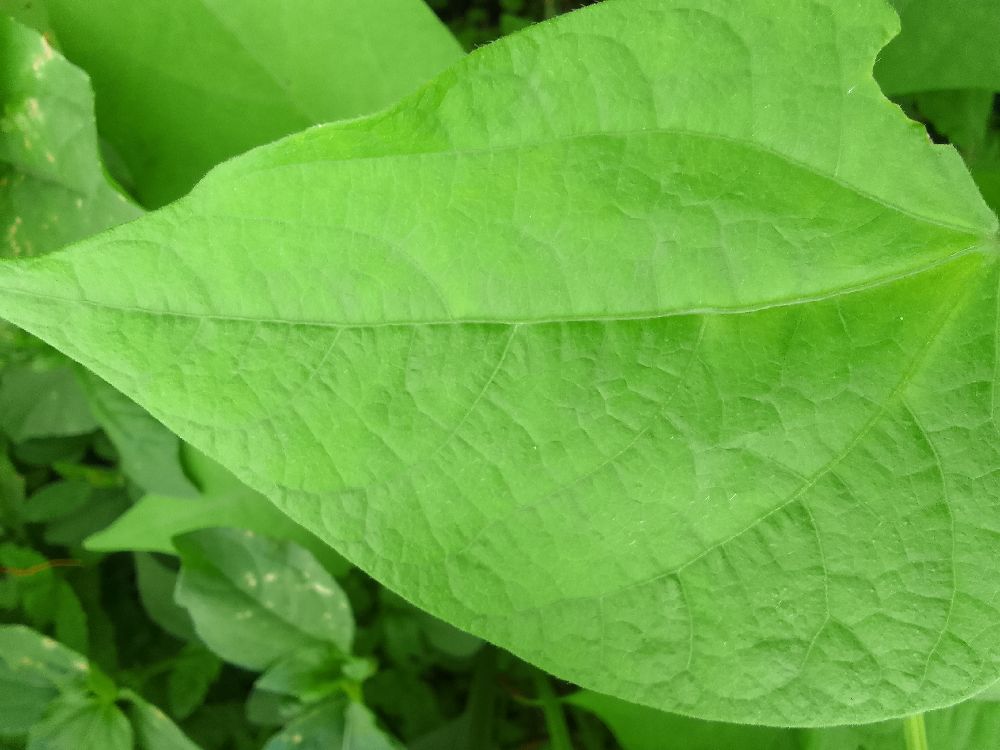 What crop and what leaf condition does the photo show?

common bean, healthy
